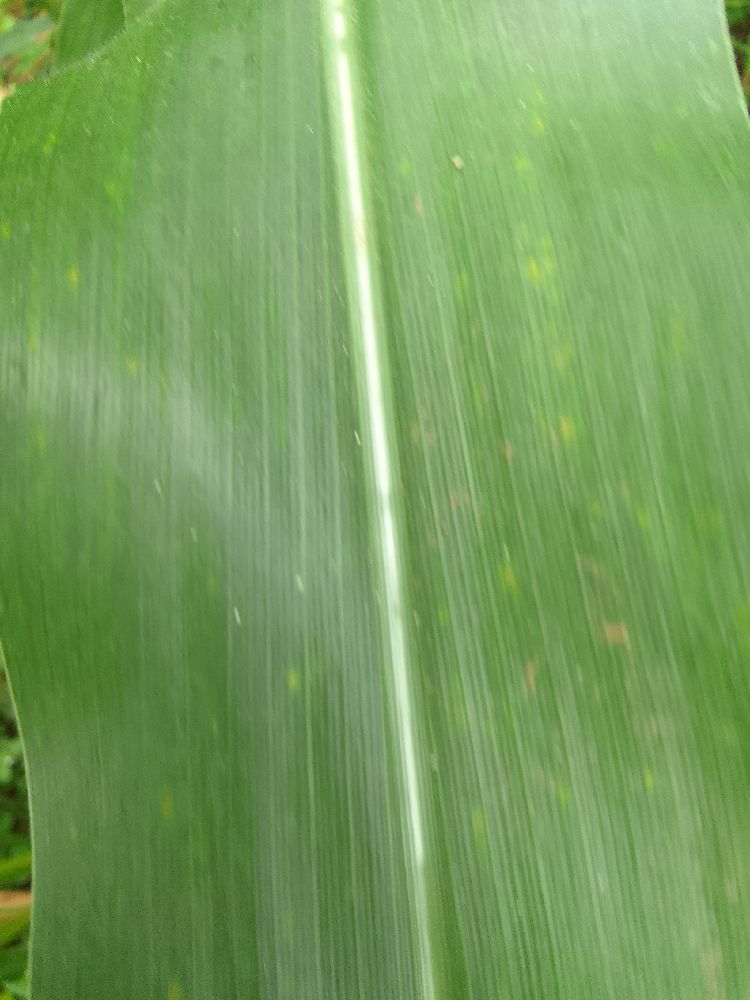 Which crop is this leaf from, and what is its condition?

maize, healthy
